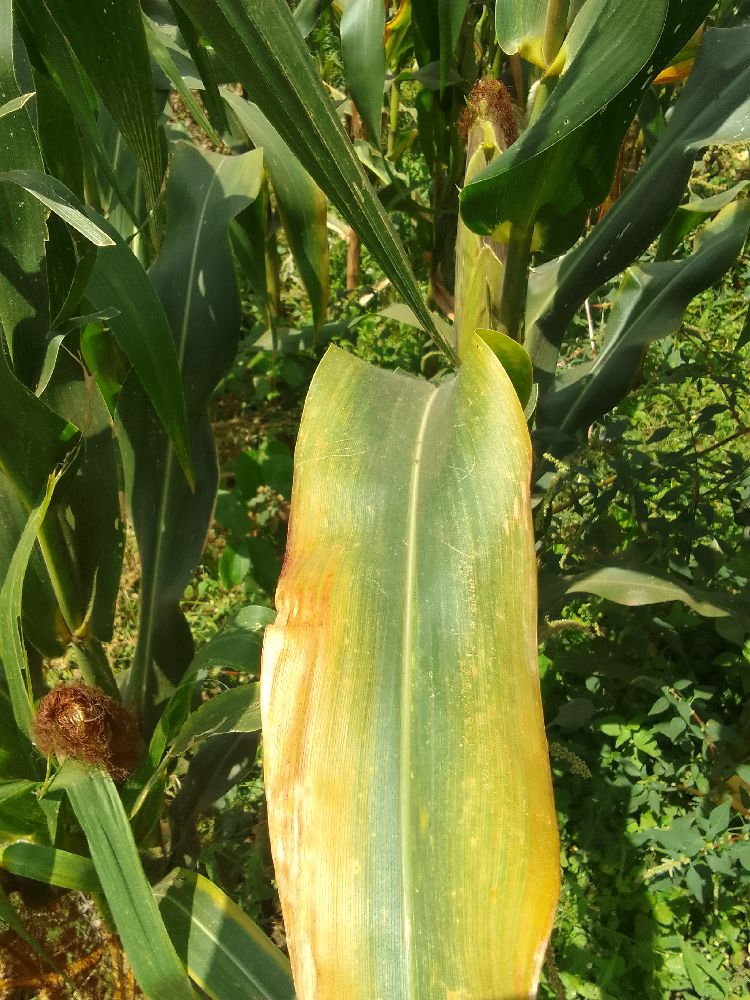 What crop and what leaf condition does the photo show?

maize, maize lethal necrosis
